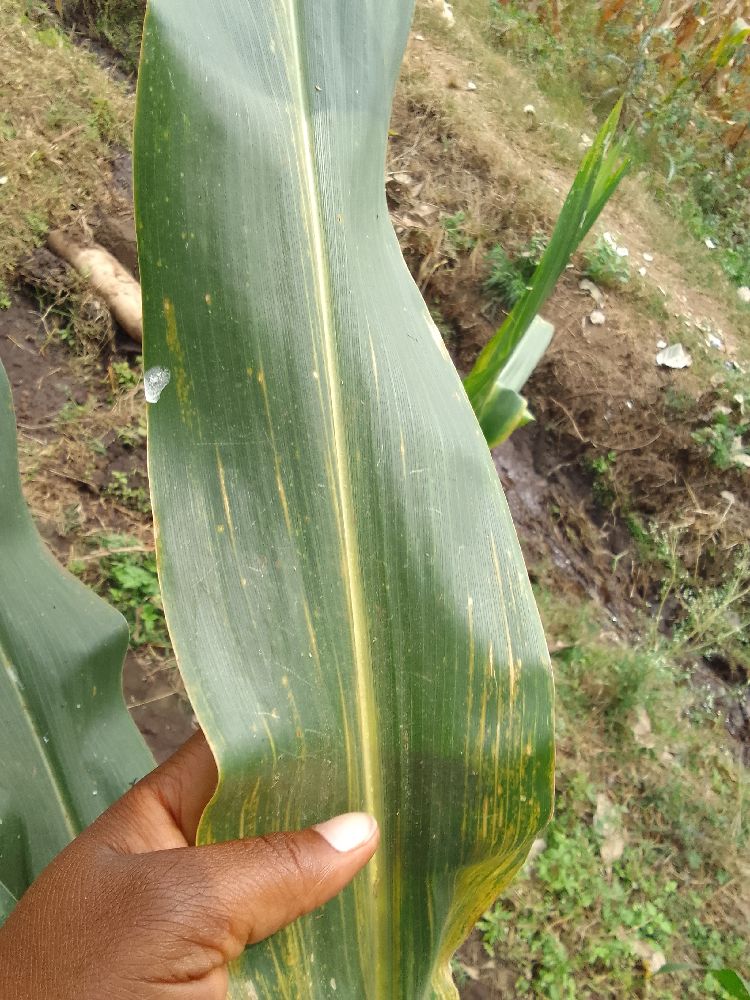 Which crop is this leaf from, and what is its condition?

maize, maize lethal necrosis
